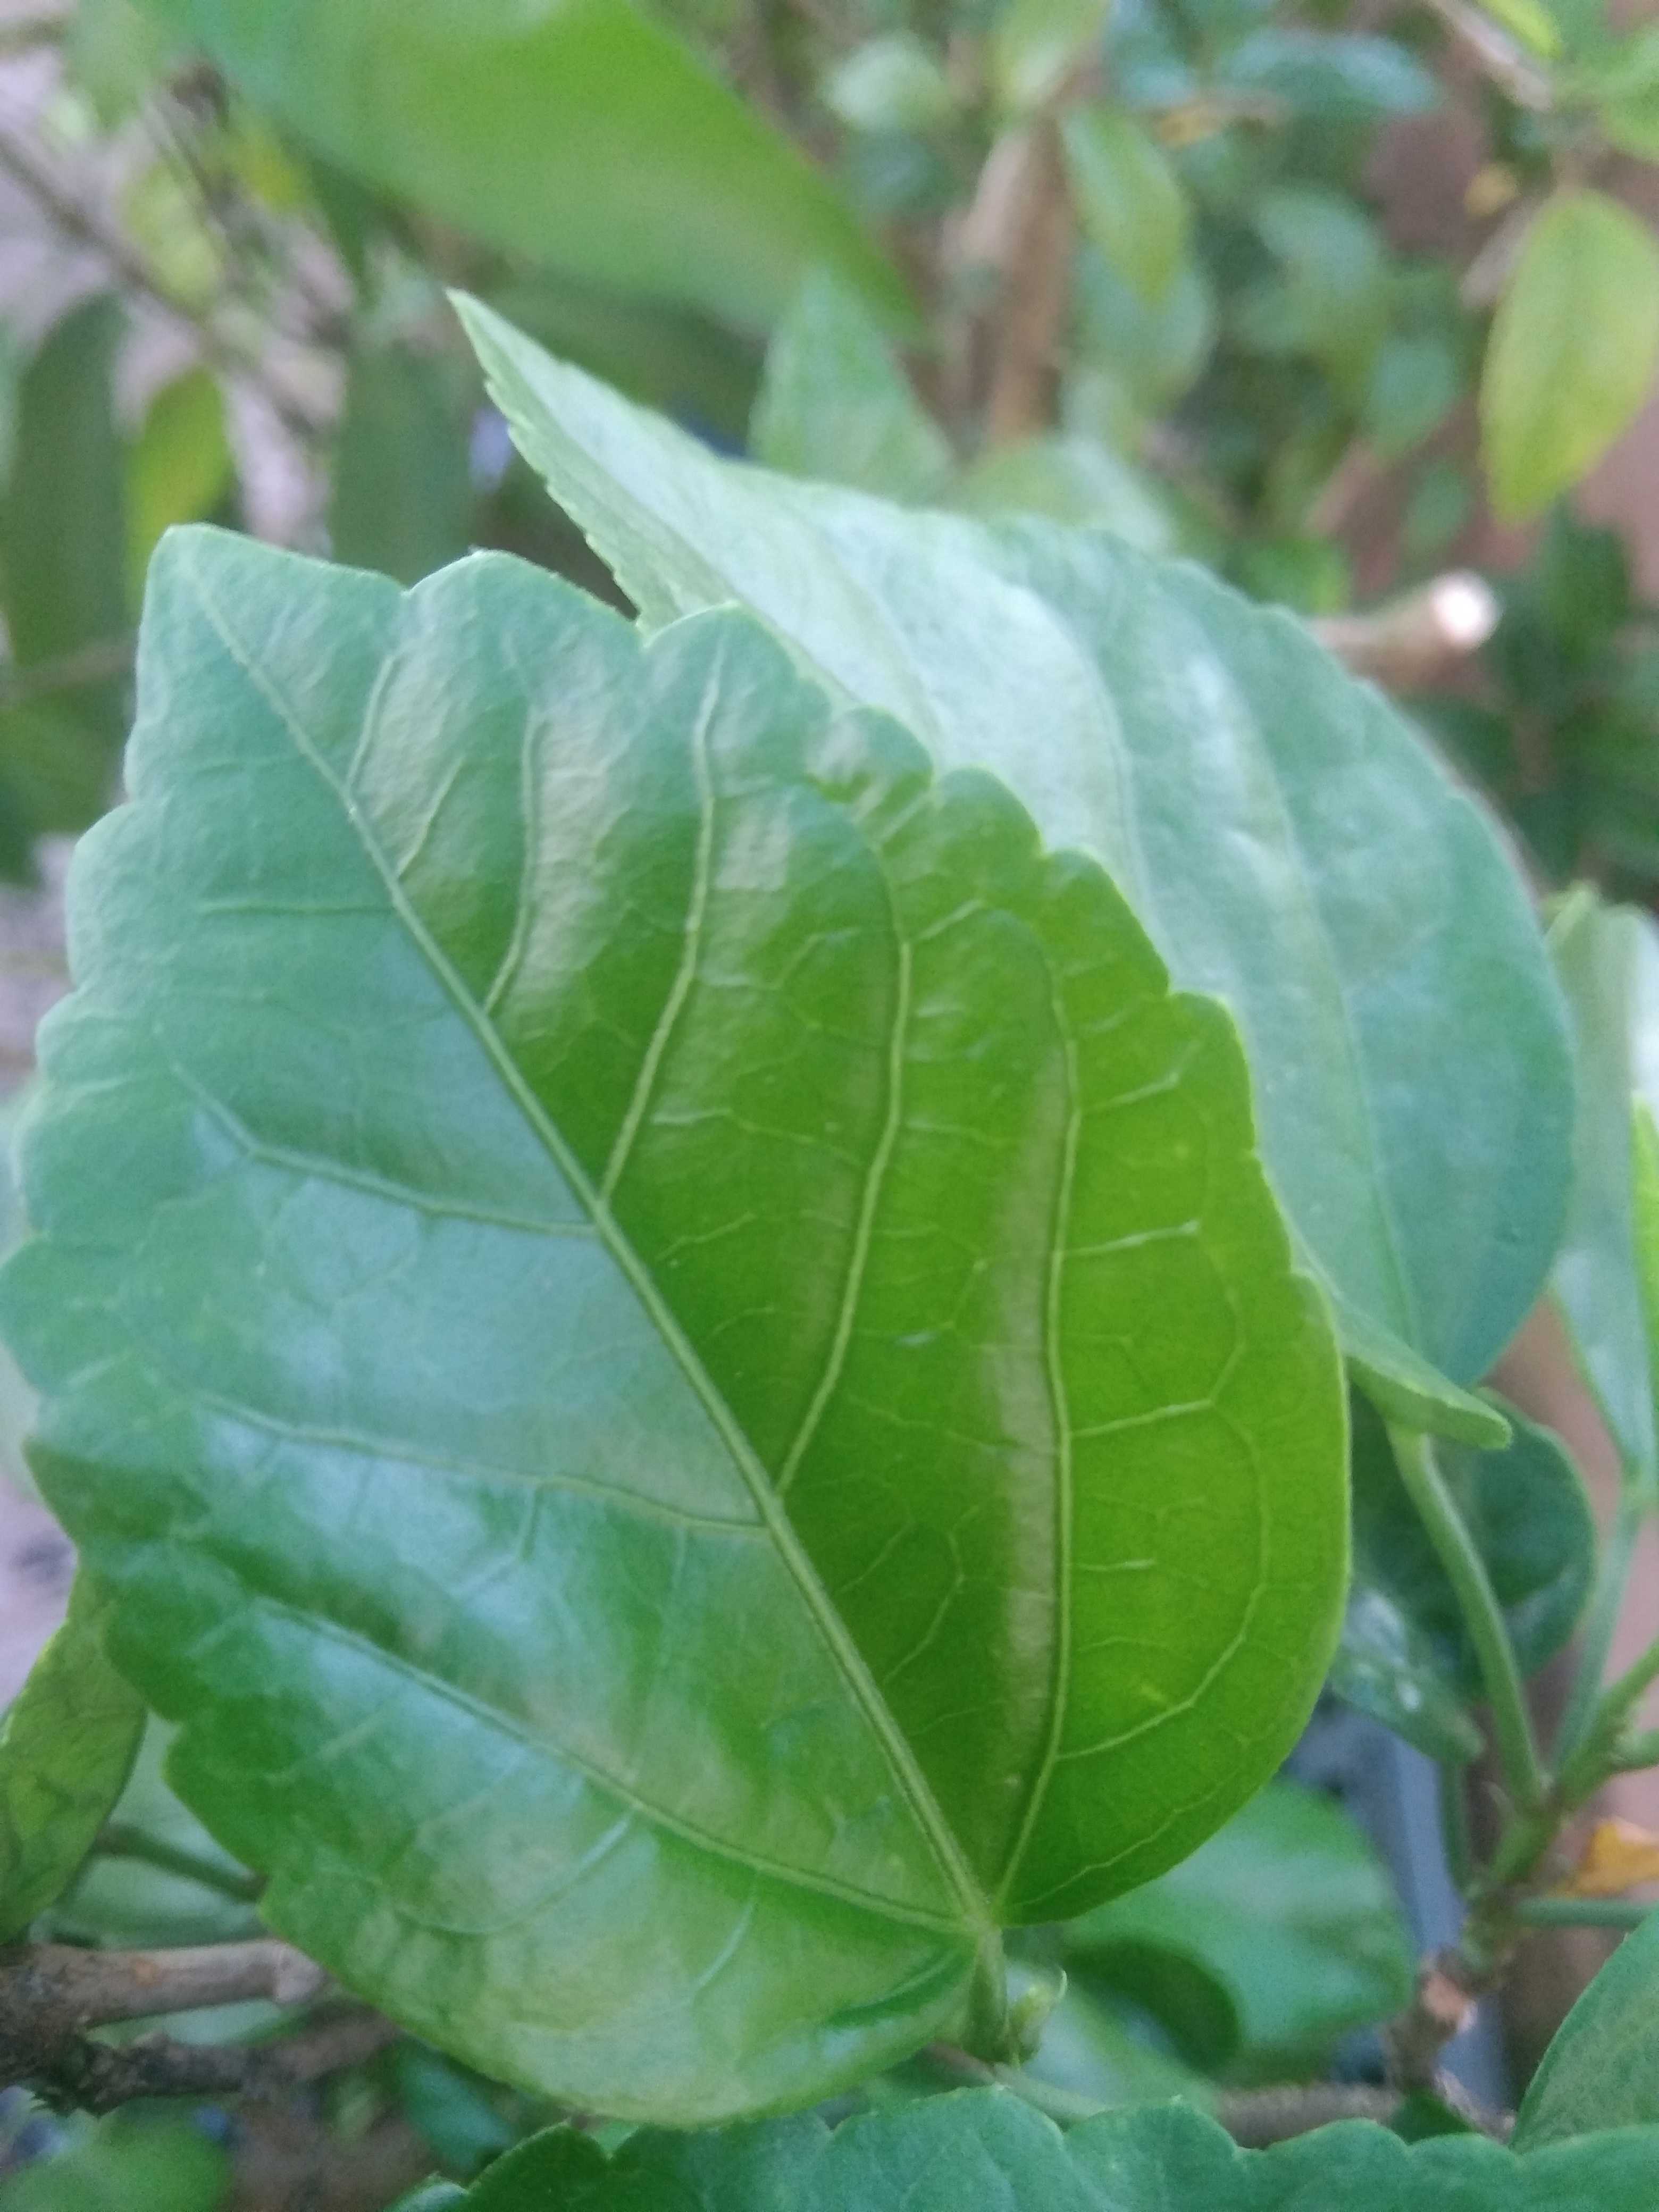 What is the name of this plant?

hibiscus
